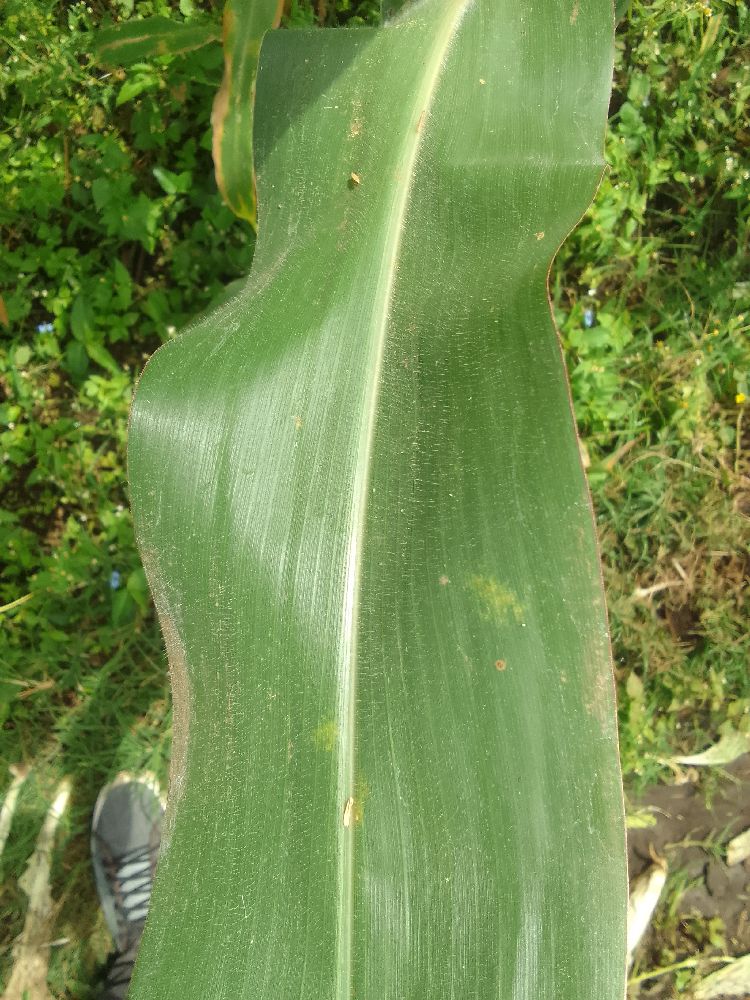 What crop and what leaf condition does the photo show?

maize, healthy
